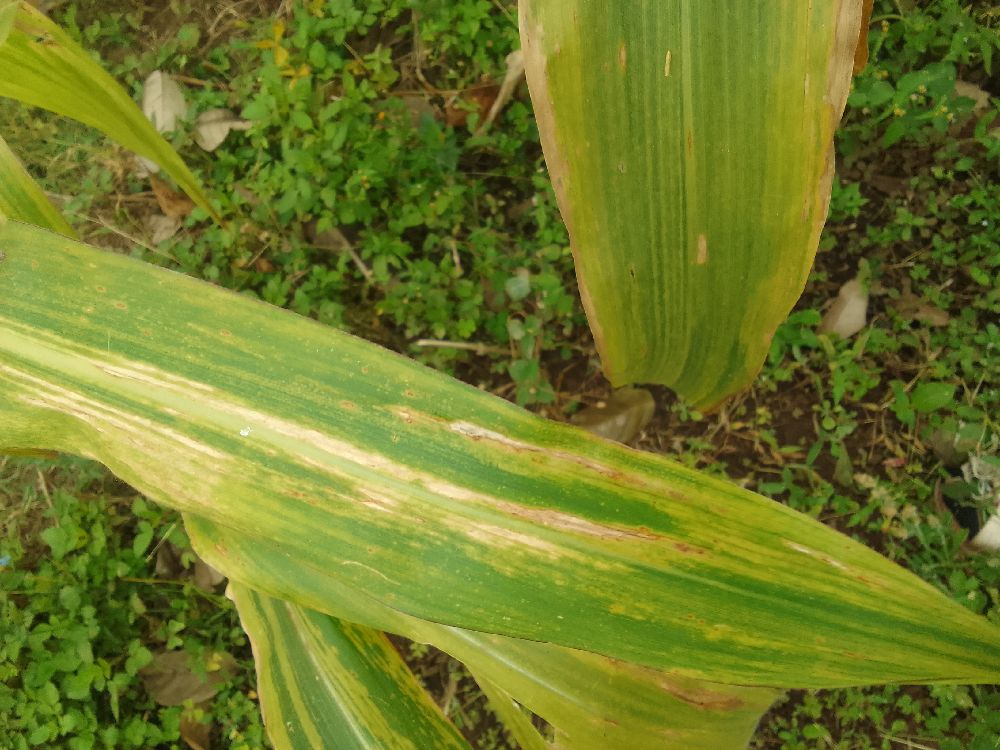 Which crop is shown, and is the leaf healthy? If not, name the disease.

maize, maize lethal necrosis
